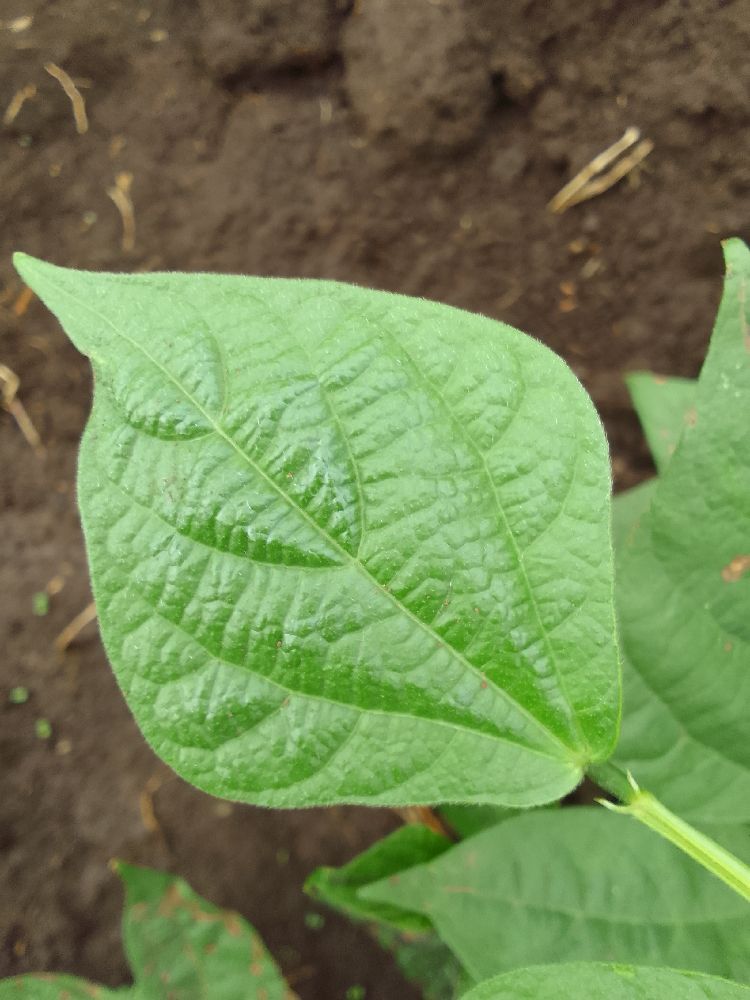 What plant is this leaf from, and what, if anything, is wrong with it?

common bean, healthy
